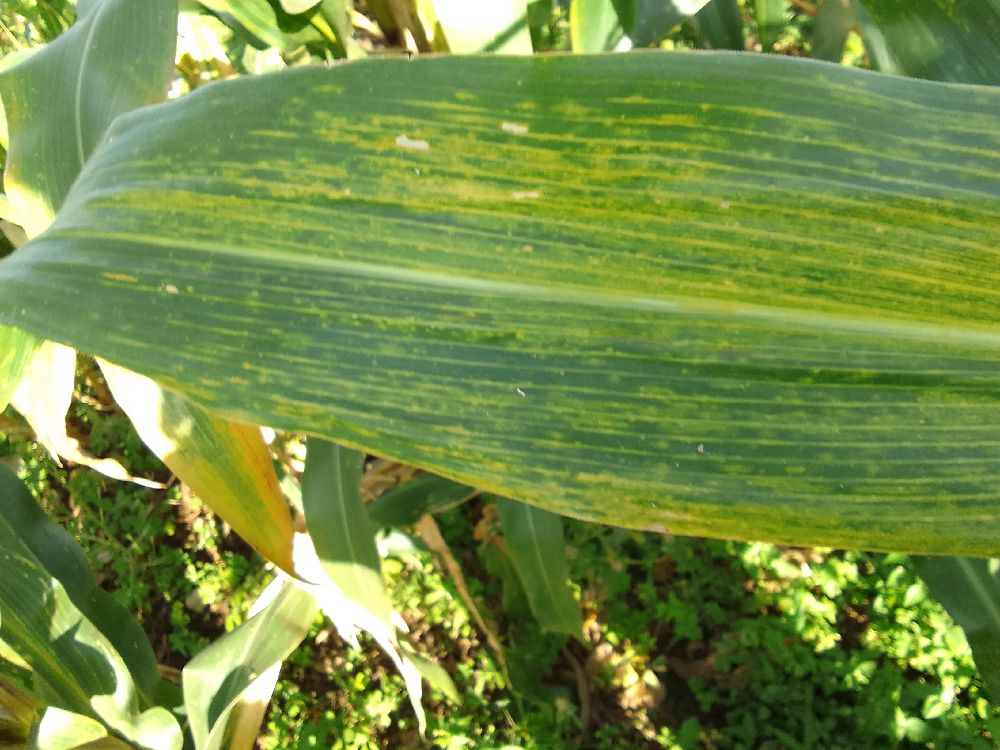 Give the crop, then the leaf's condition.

maize, maize lethal necrosis
